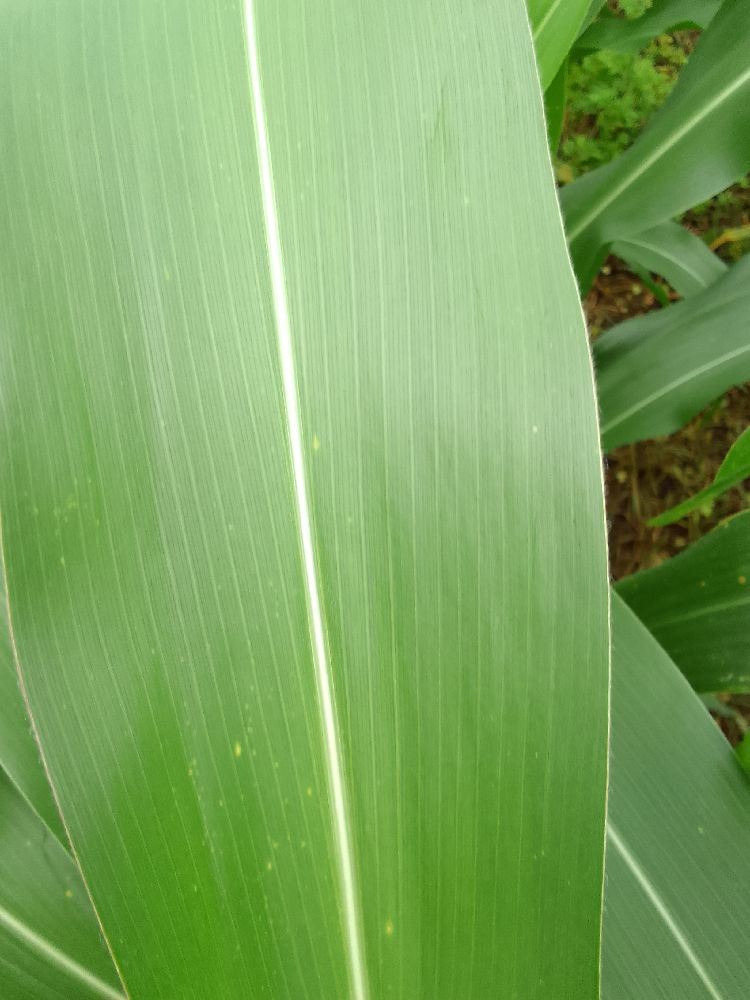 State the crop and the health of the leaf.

maize, healthy
